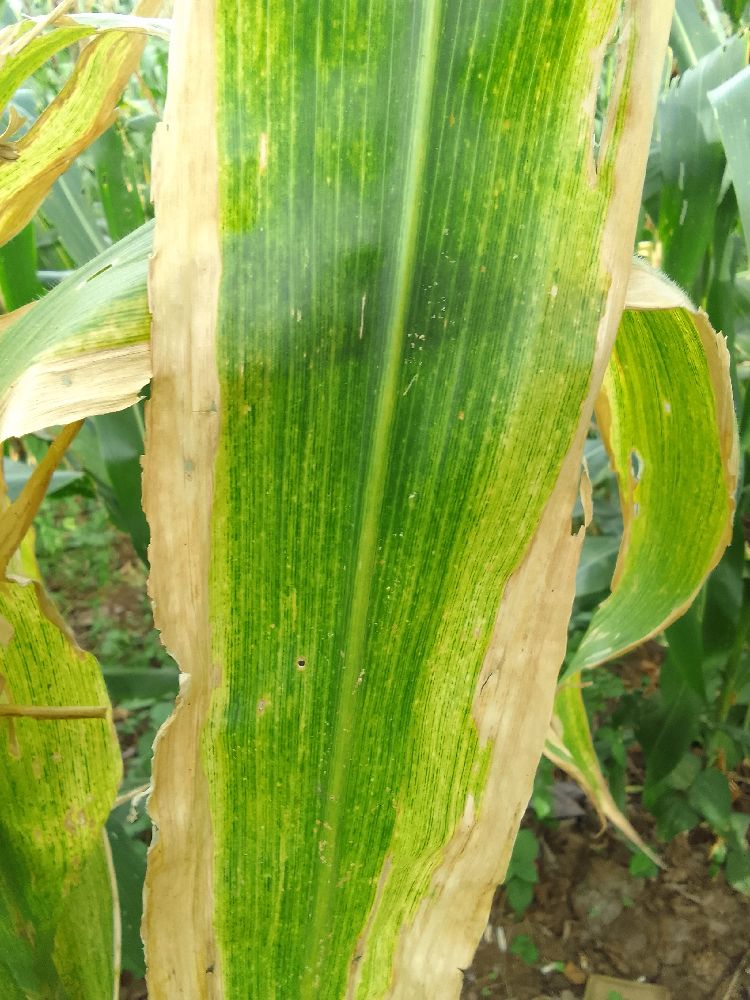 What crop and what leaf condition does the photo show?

maize, maize lethal necrosis
